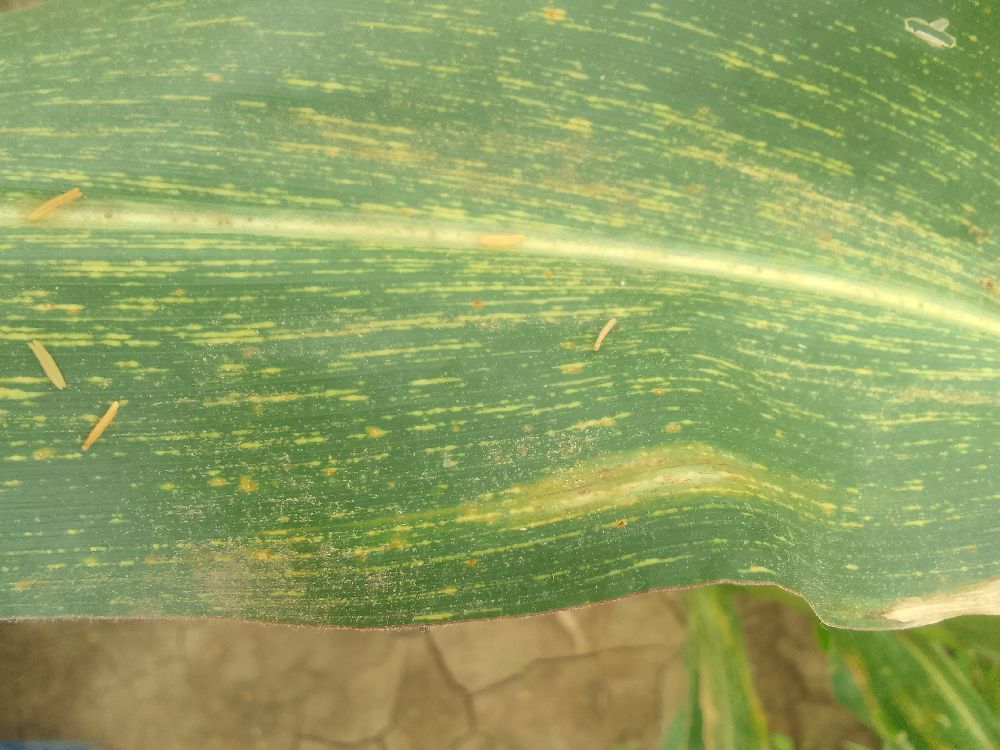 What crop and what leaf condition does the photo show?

maize, maize streak virus
